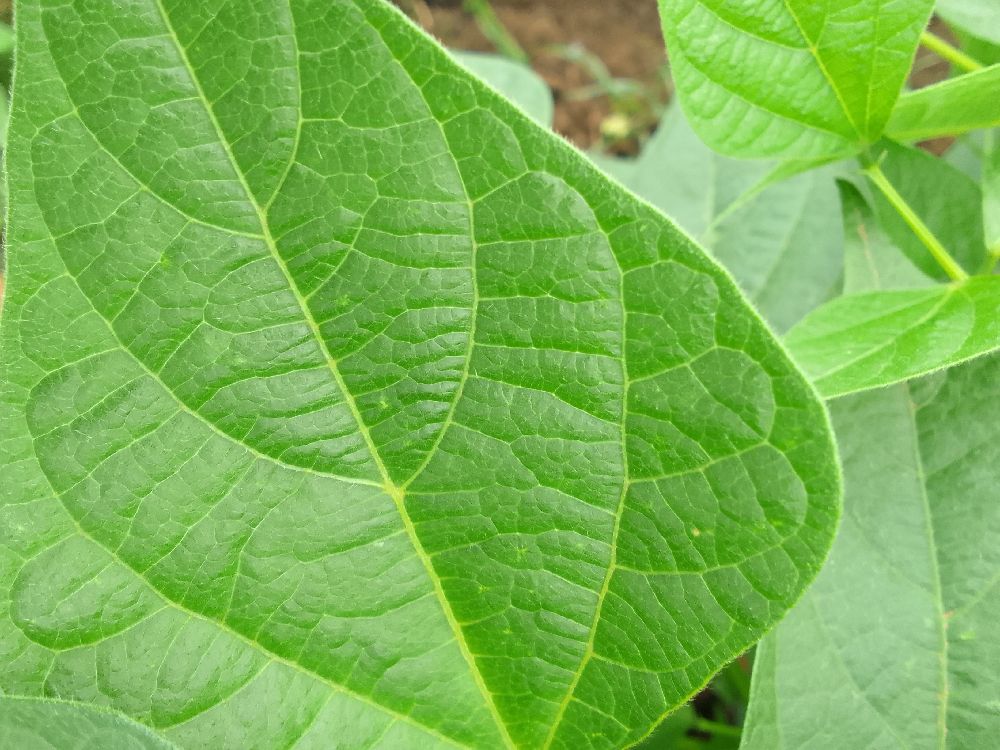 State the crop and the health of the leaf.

common bean, healthy
